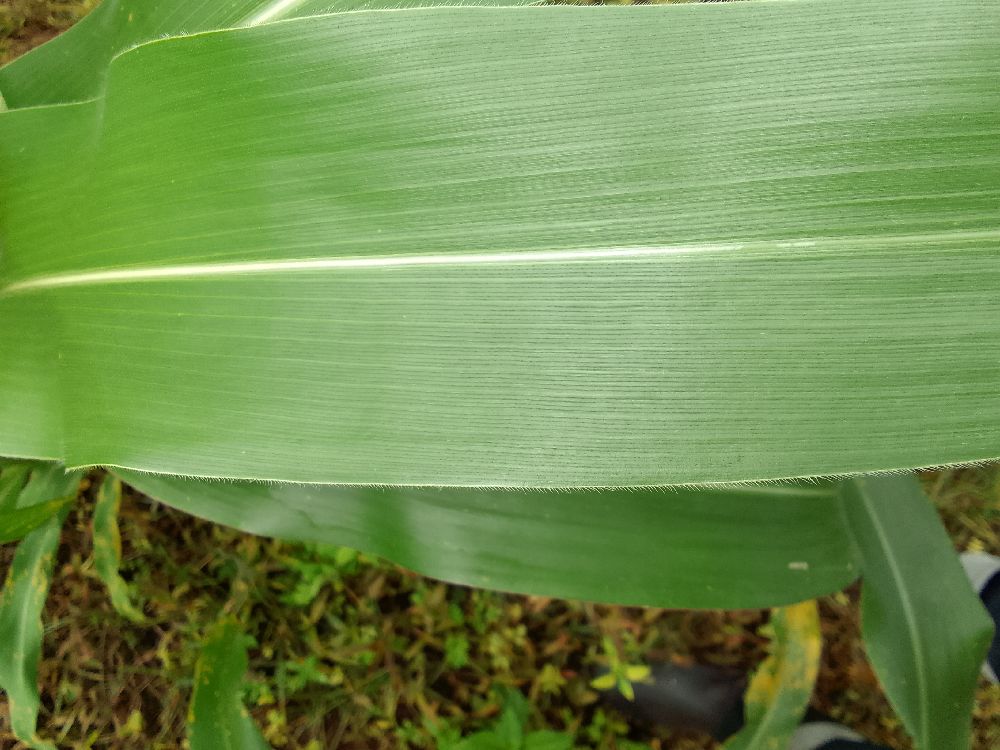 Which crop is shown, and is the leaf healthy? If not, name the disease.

maize, healthy
